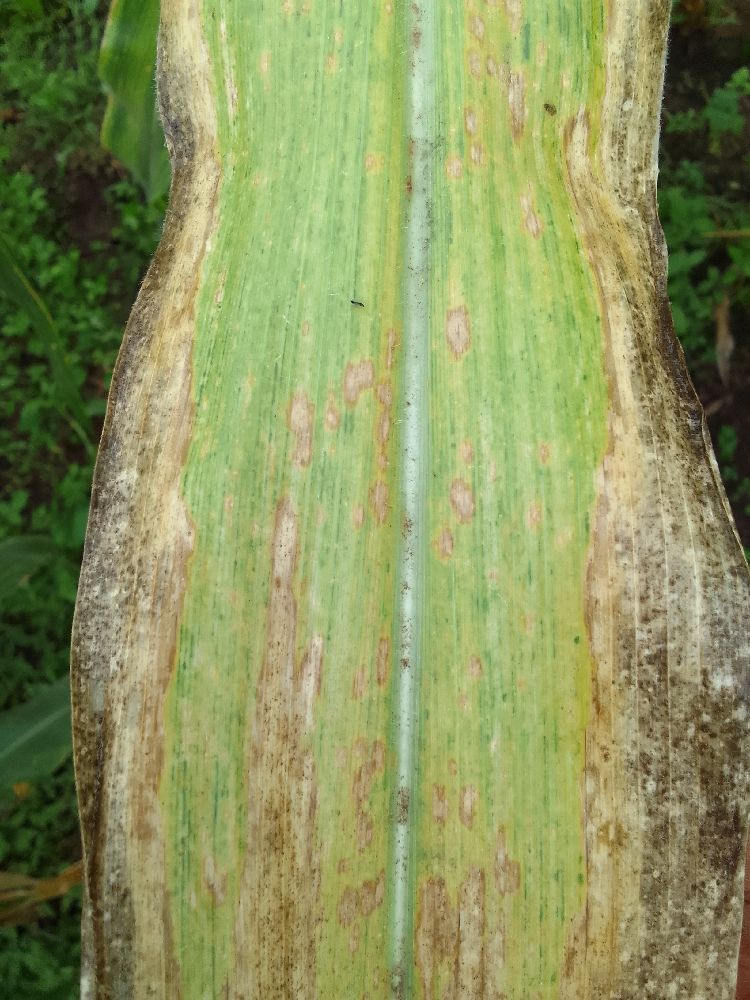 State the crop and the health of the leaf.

maize, maize lethal necrosis
